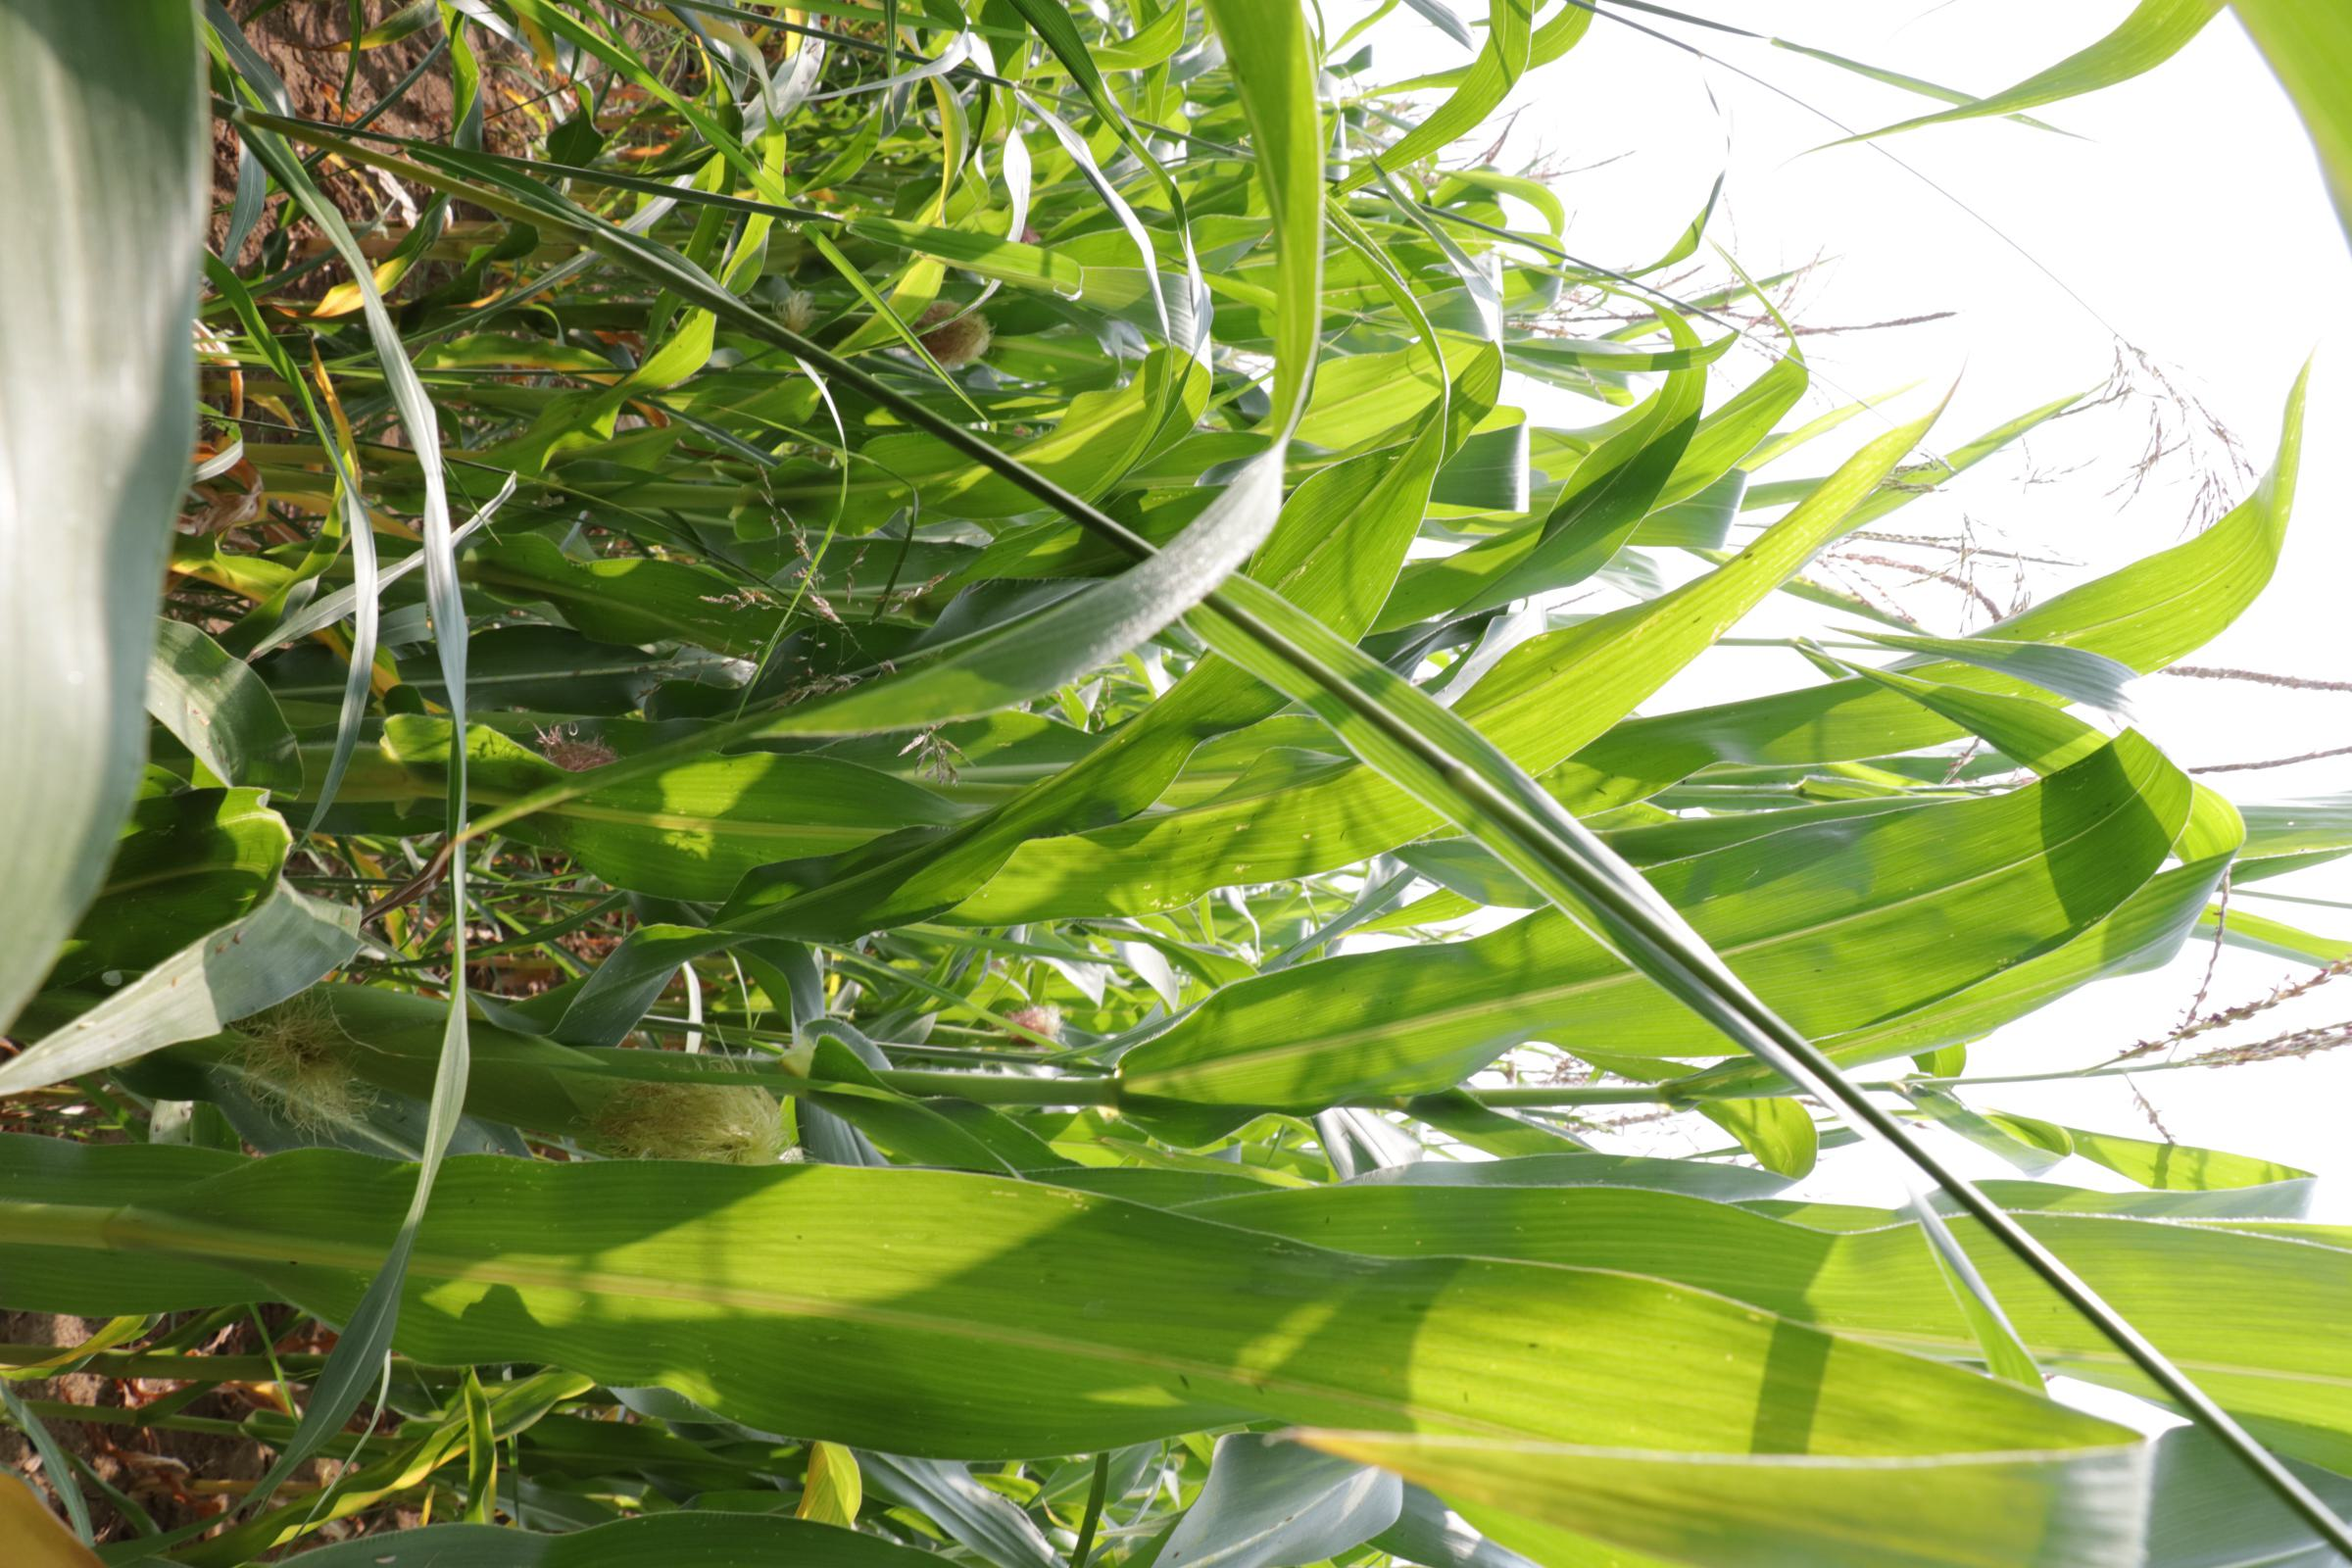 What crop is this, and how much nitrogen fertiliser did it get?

maize, no added nitrogen
